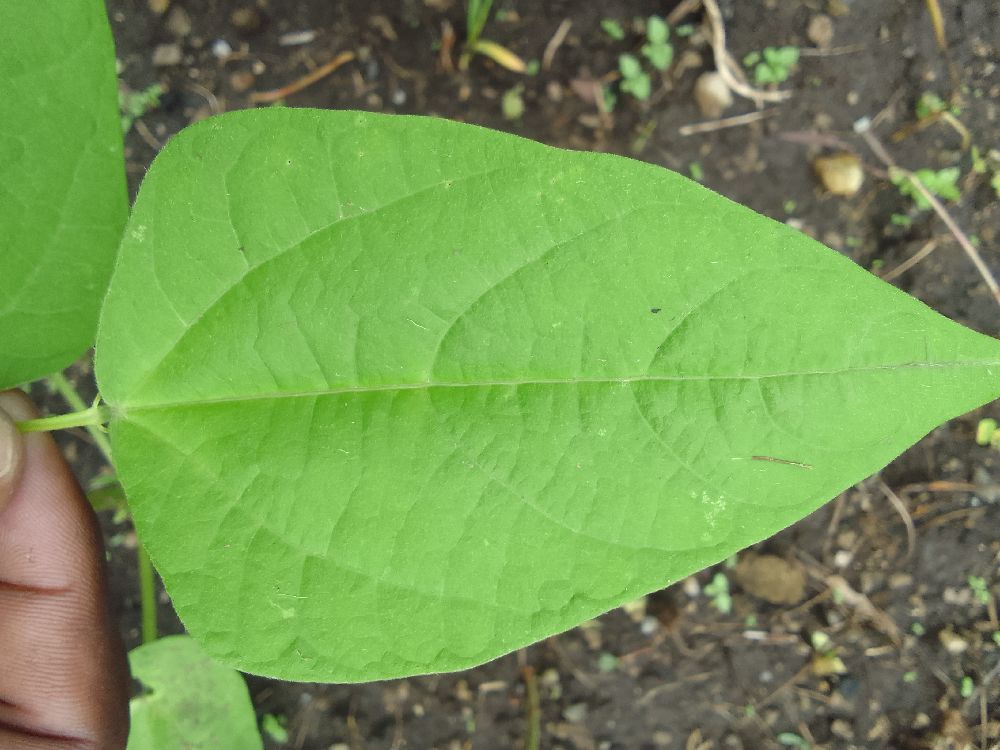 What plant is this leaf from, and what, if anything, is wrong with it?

common bean, healthy
